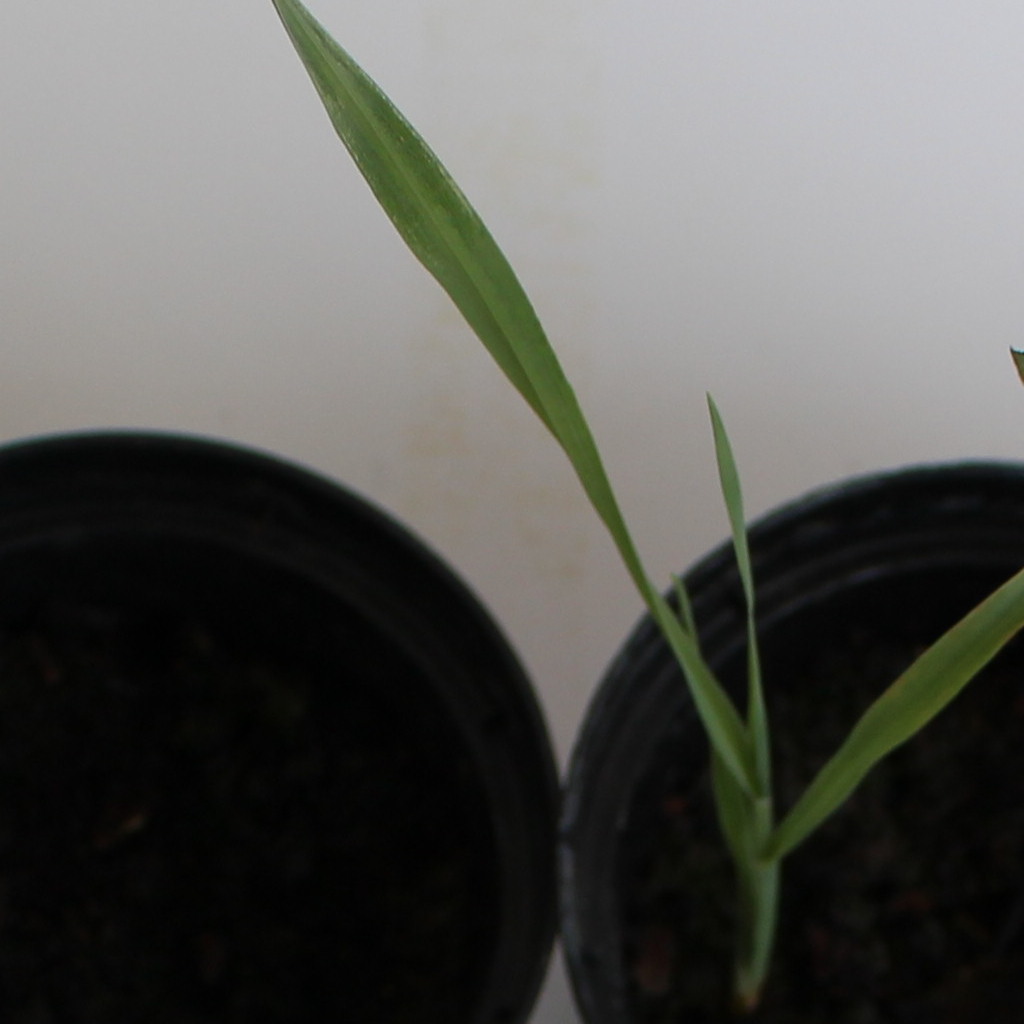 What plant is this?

Avena sterilis
